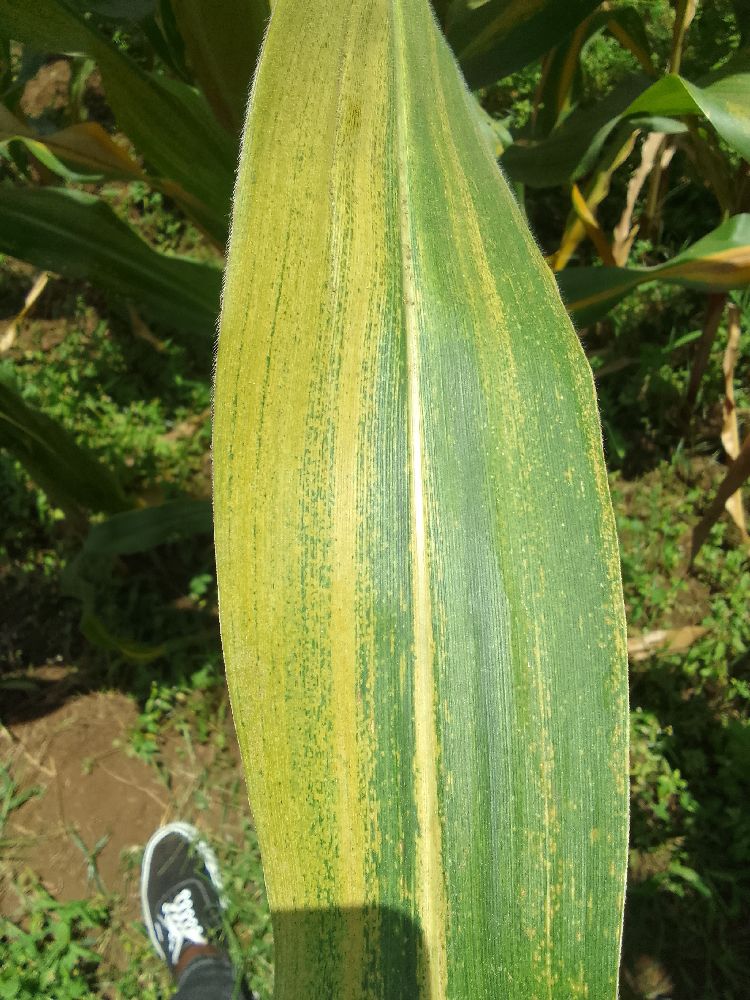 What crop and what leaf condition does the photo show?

maize, maize lethal necrosis
